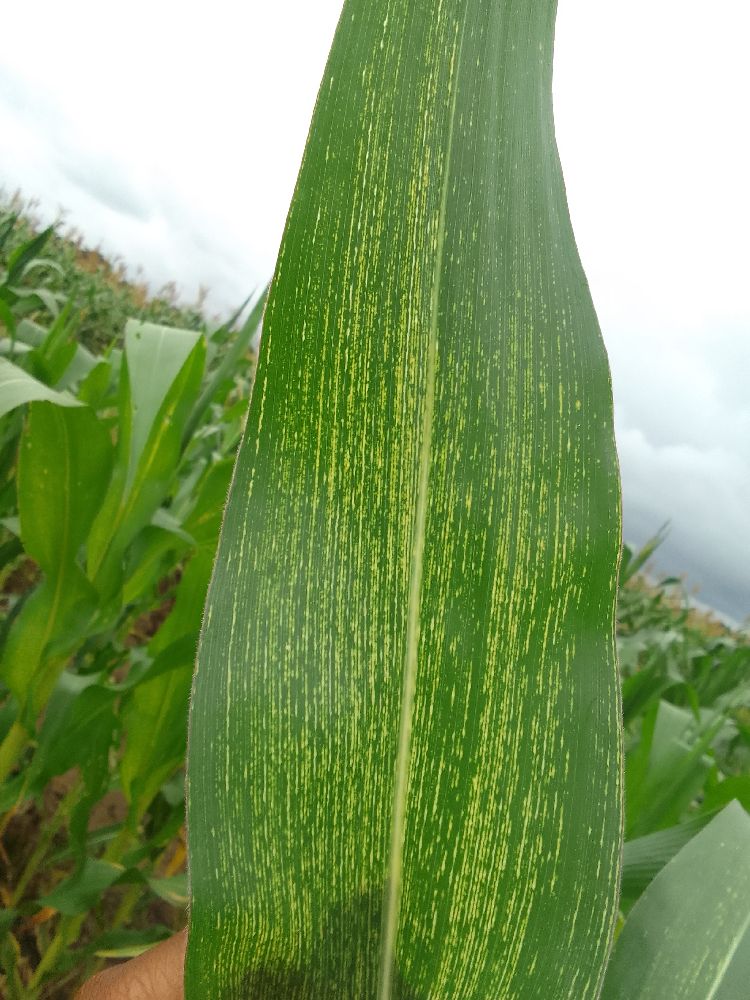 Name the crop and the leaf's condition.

maize, maize streak virus
